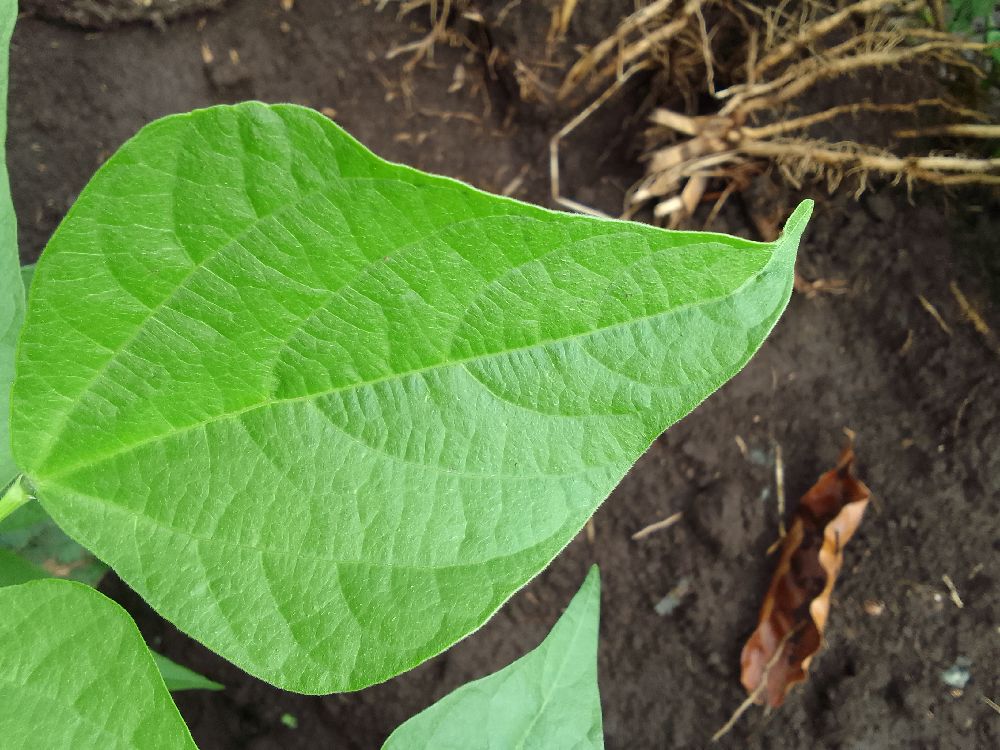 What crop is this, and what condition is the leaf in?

common bean, healthy
